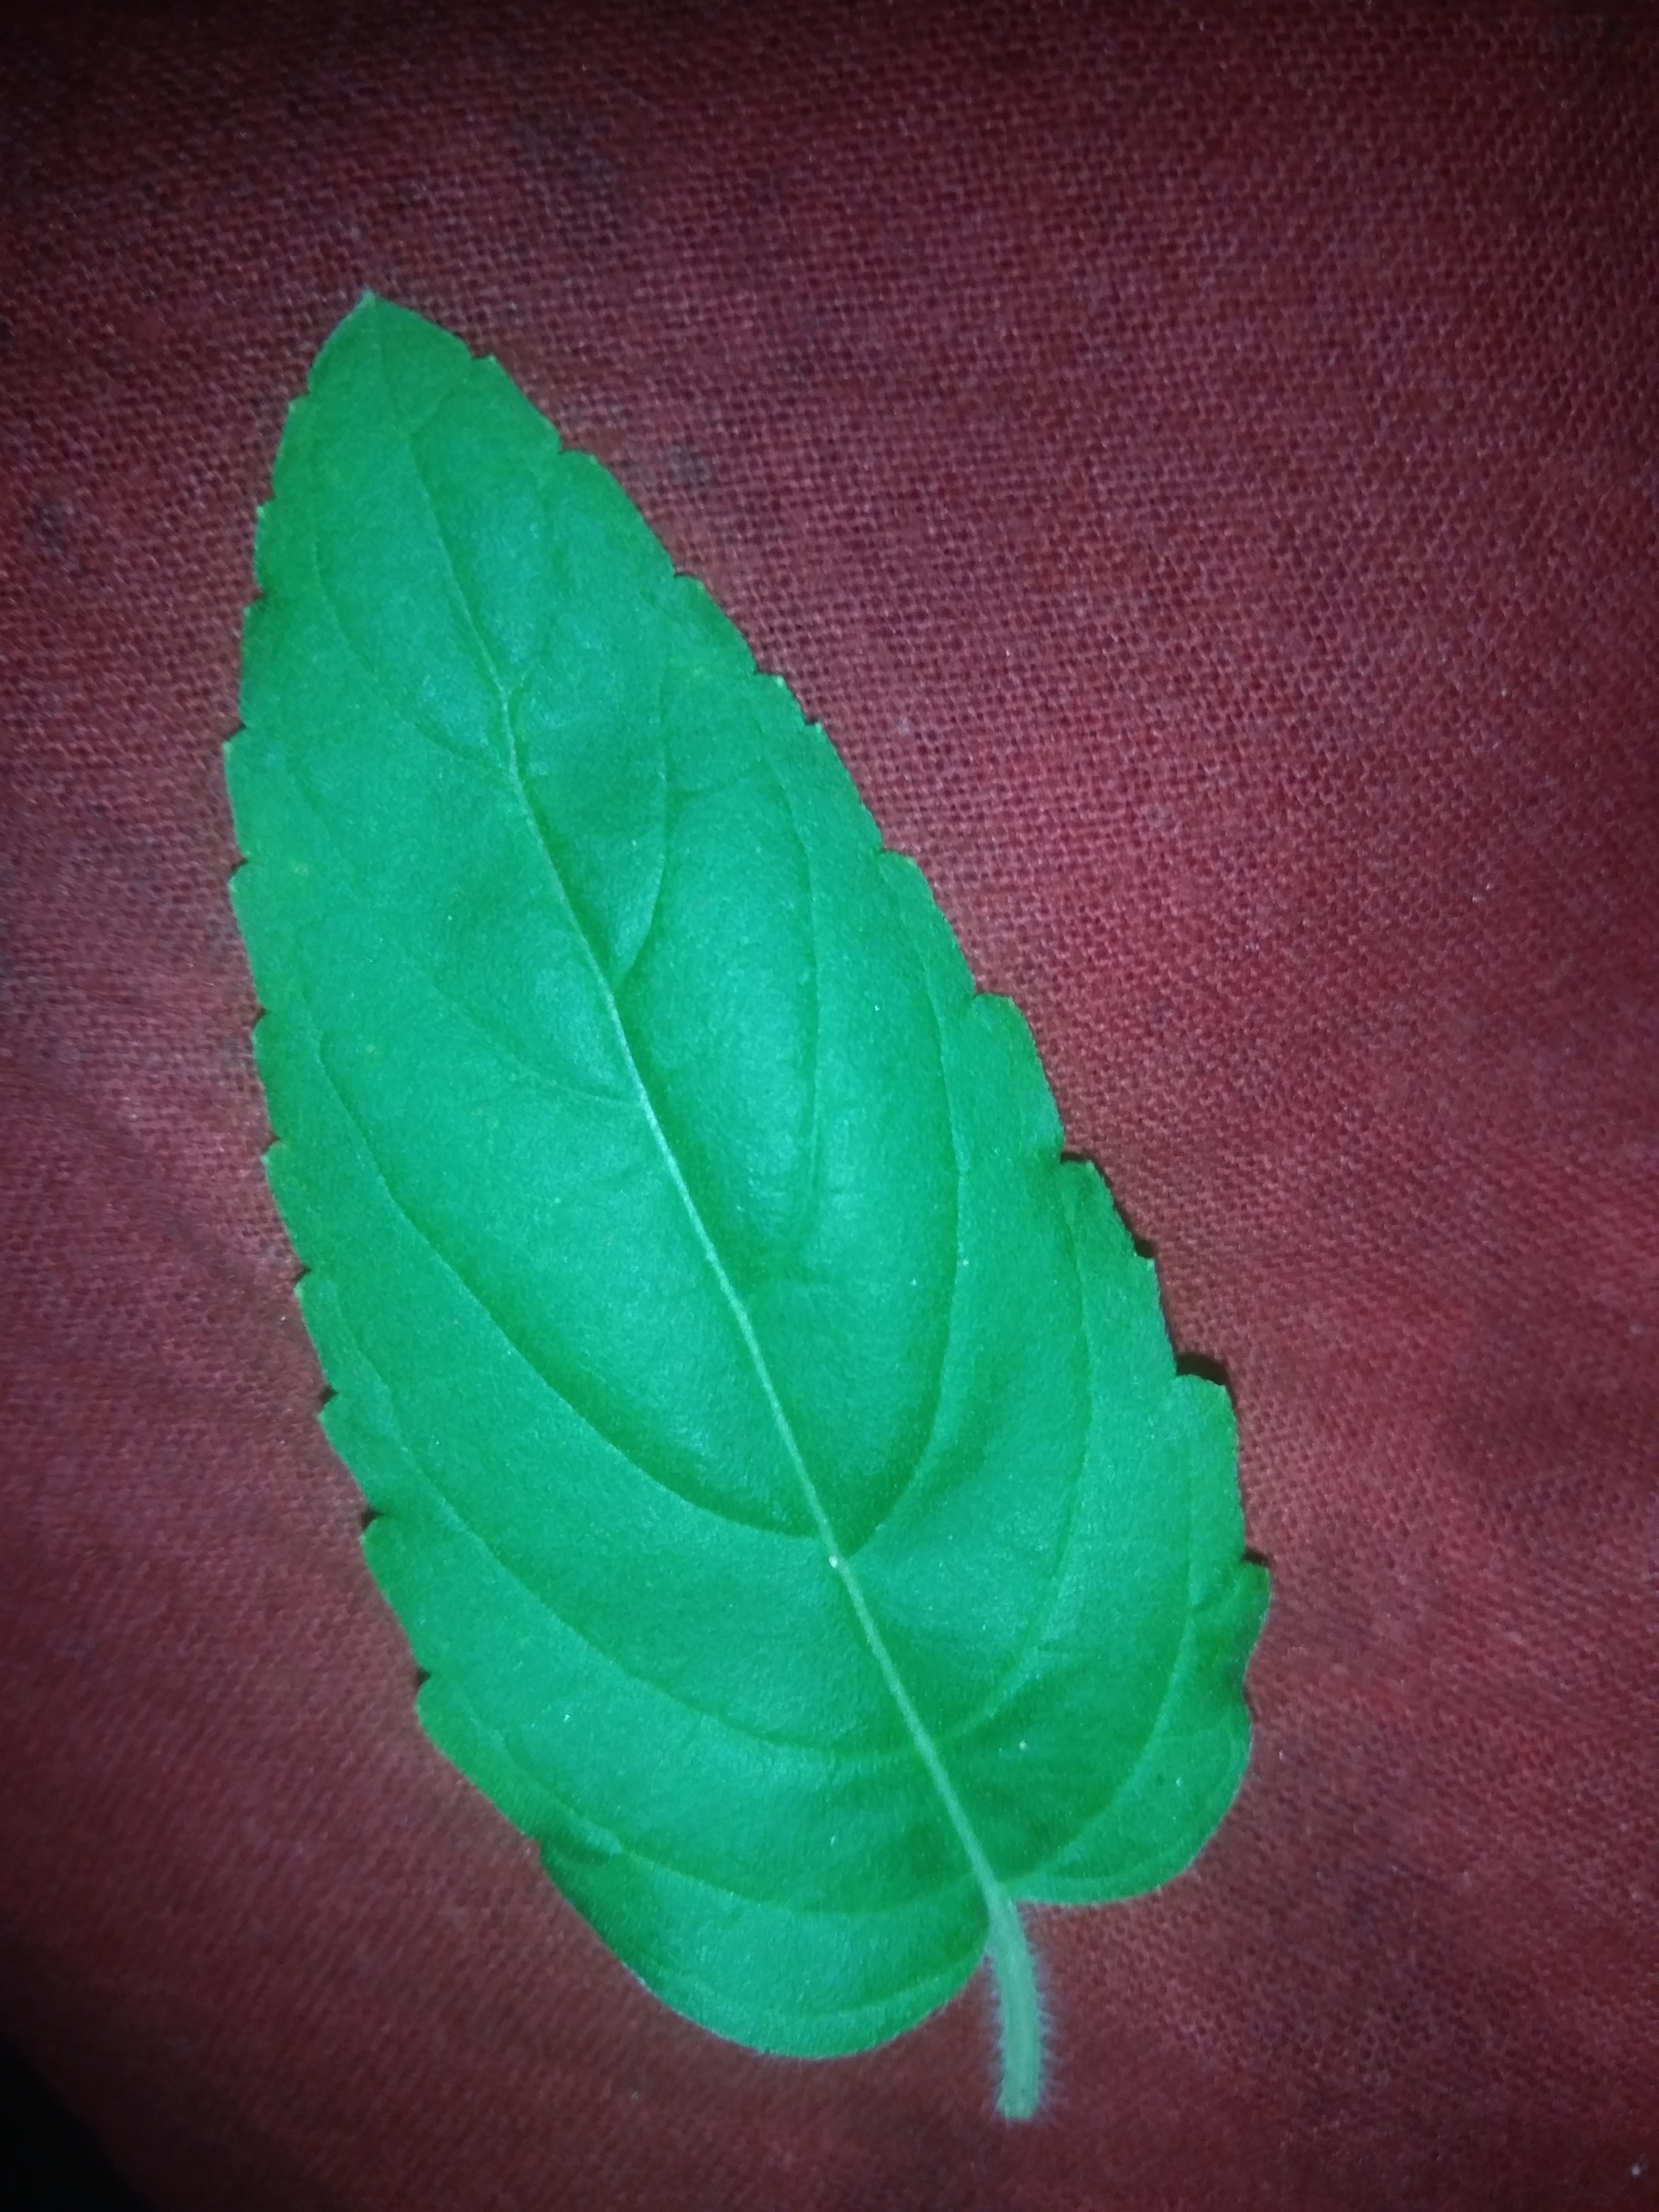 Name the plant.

tulshi
